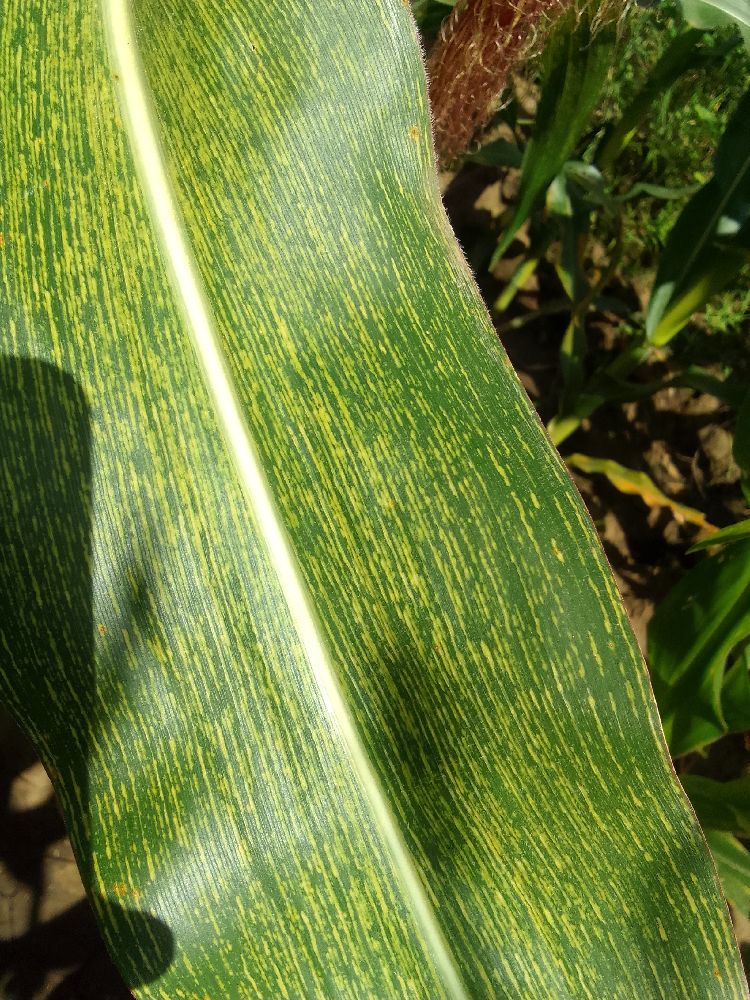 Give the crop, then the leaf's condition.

maize, maize streak virus
